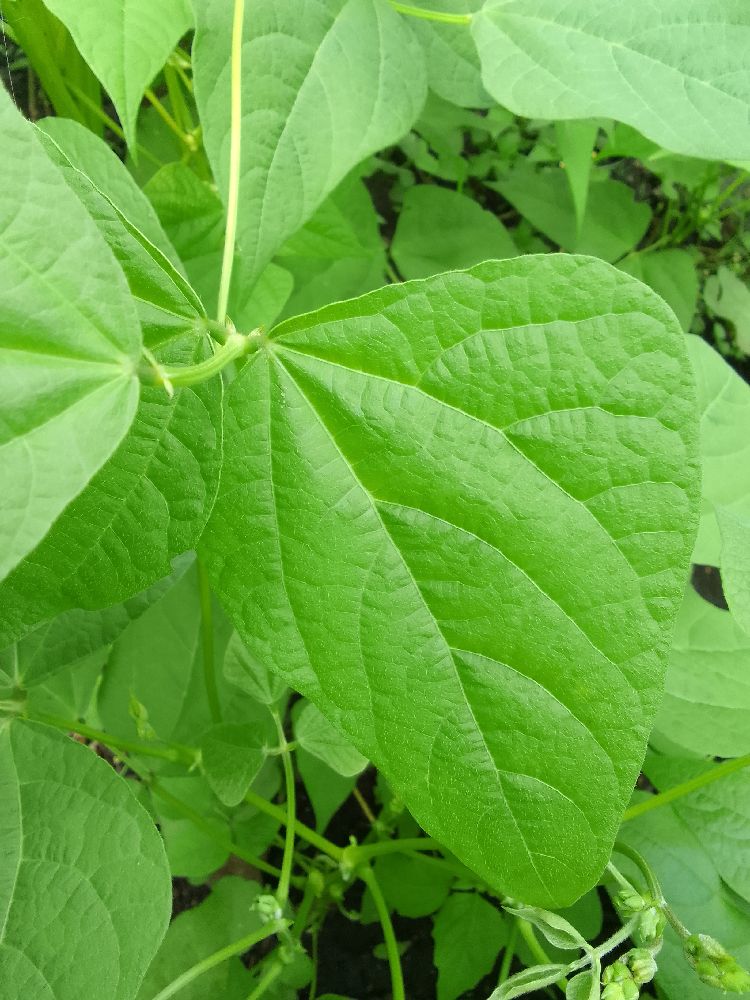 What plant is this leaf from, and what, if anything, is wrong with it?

common bean, healthy
